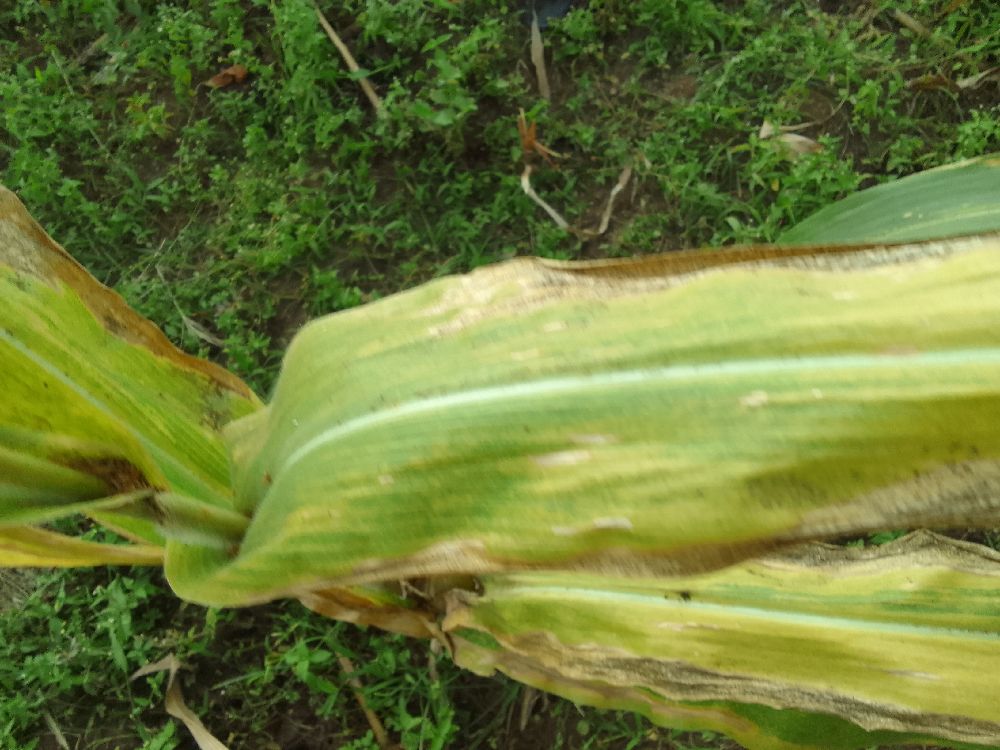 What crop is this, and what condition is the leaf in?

maize, maize lethal necrosis
